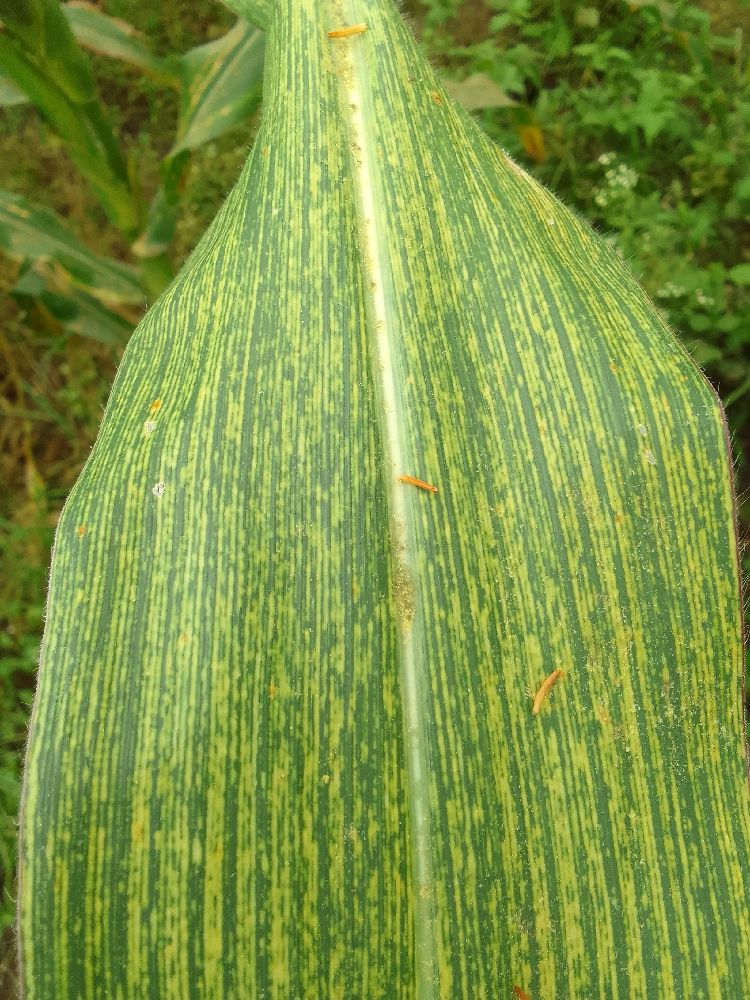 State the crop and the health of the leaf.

maize, maize streak virus
